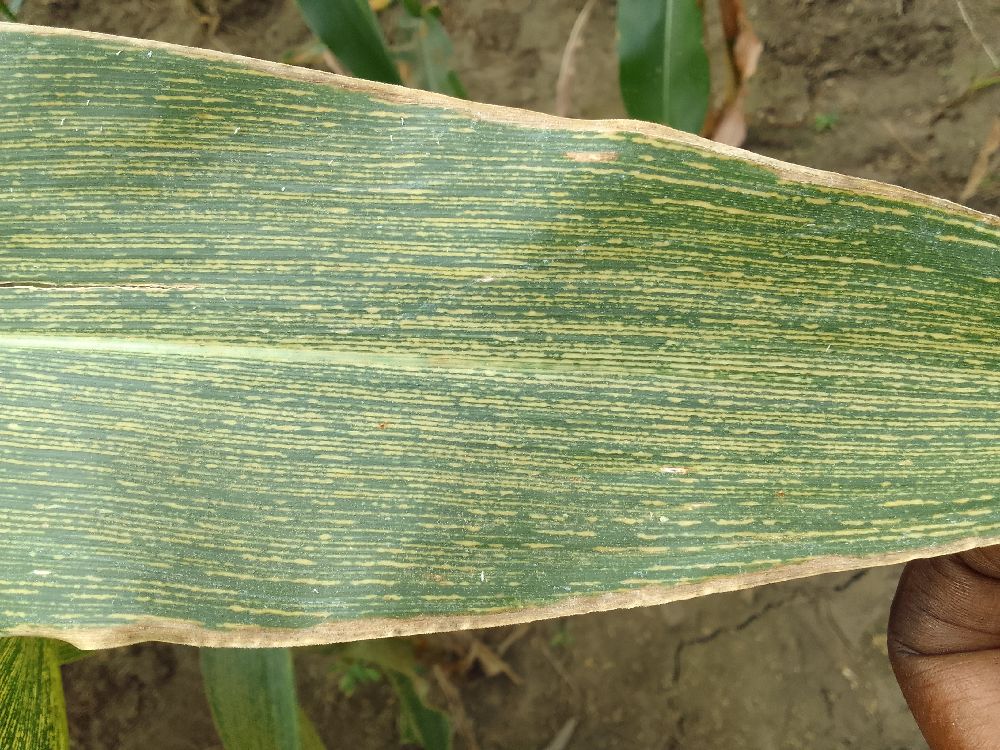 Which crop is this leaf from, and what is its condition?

maize, maize streak virus
